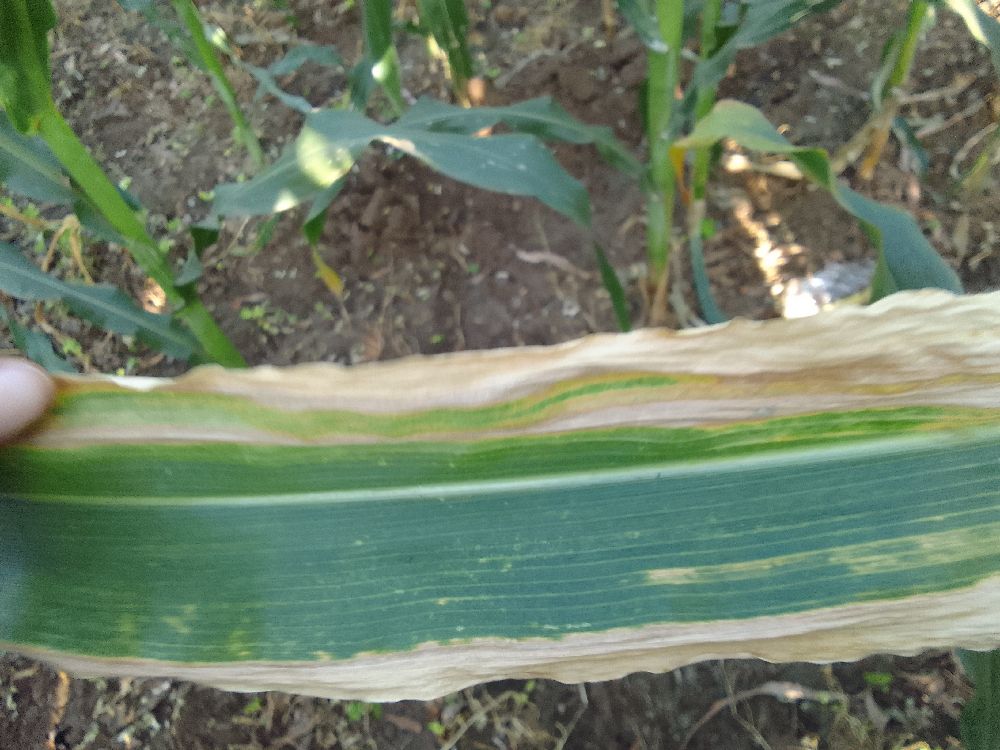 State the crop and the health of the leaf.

maize, maize lethal necrosis
